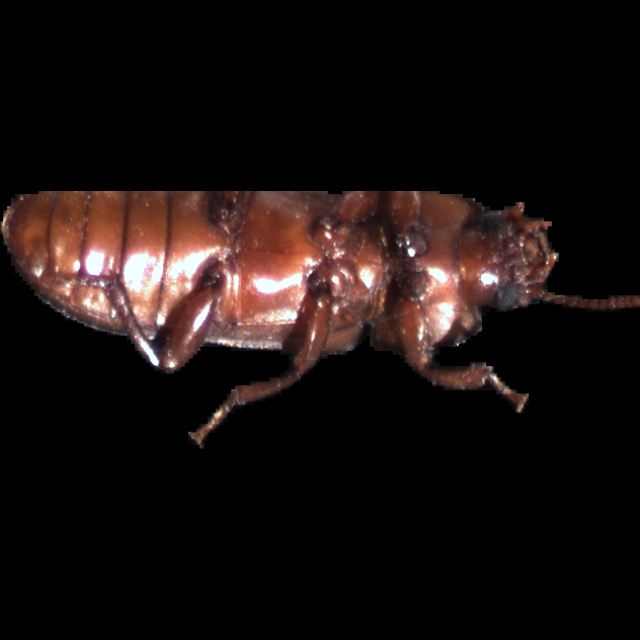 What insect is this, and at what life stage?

mealworm beetle
